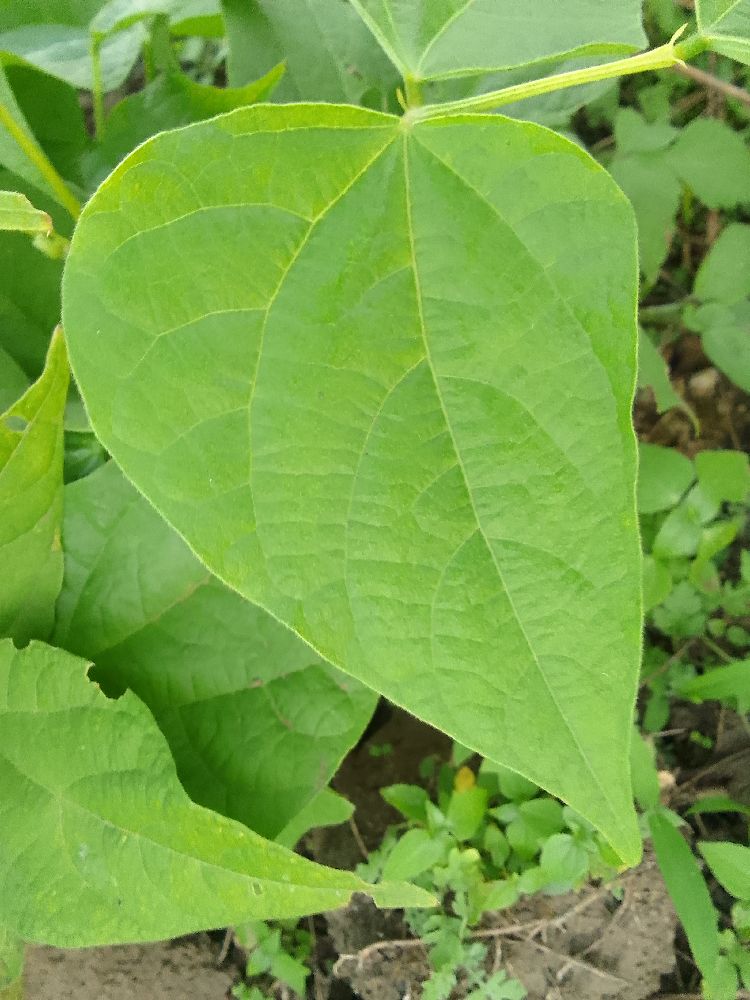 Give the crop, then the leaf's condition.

common bean, healthy
